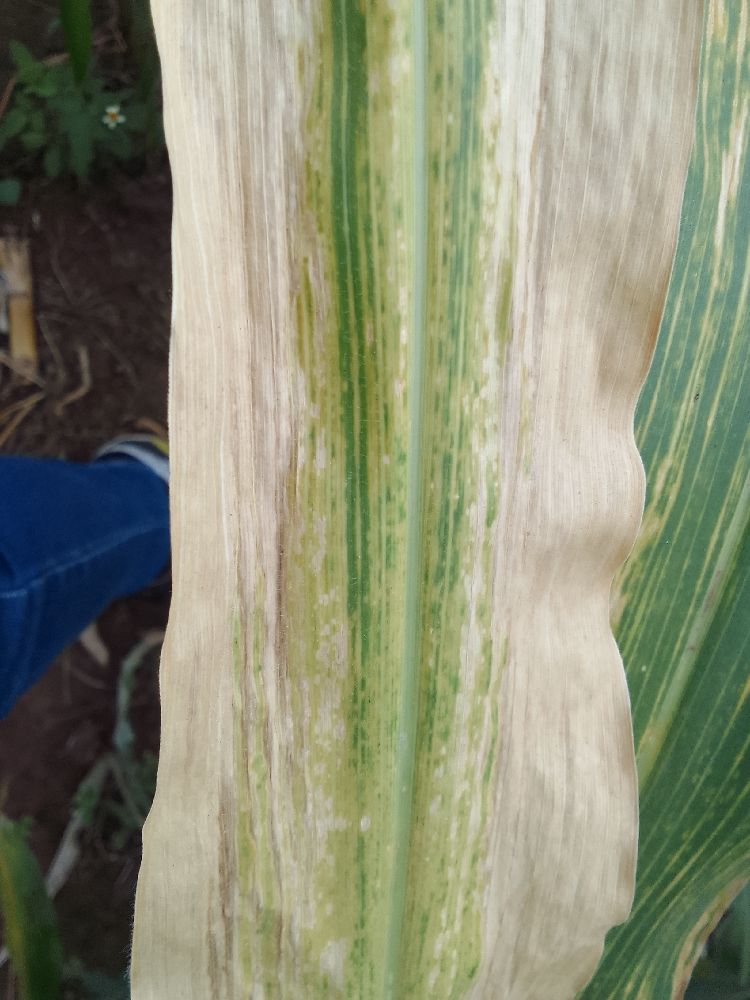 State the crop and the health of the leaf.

maize, maize lethal necrosis
